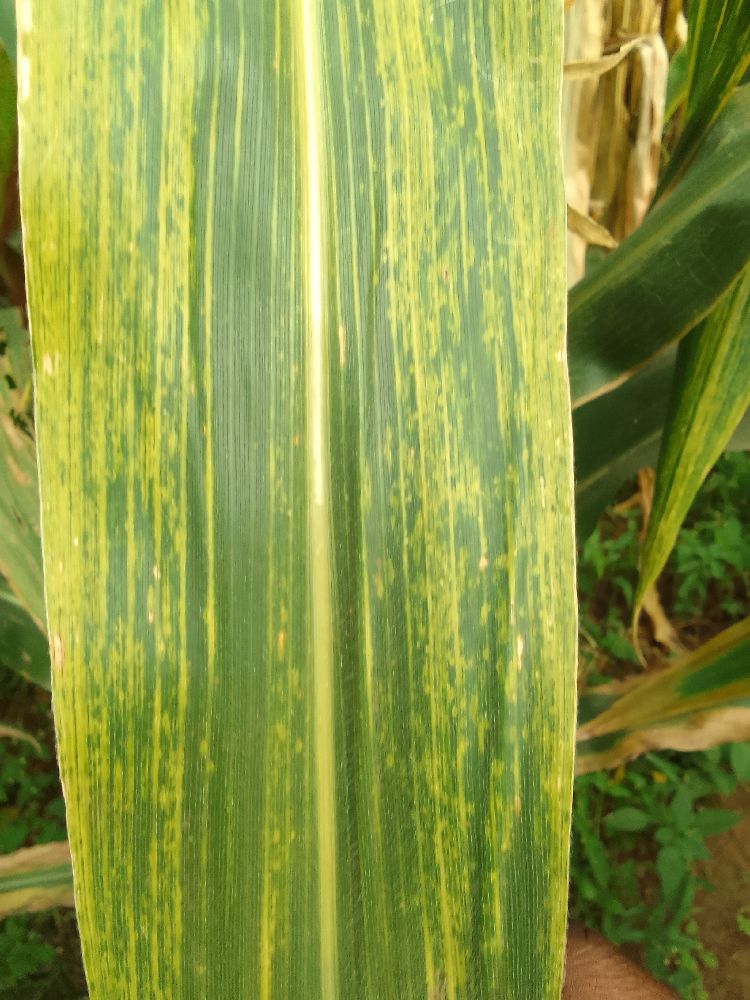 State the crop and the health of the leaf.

maize, maize lethal necrosis
